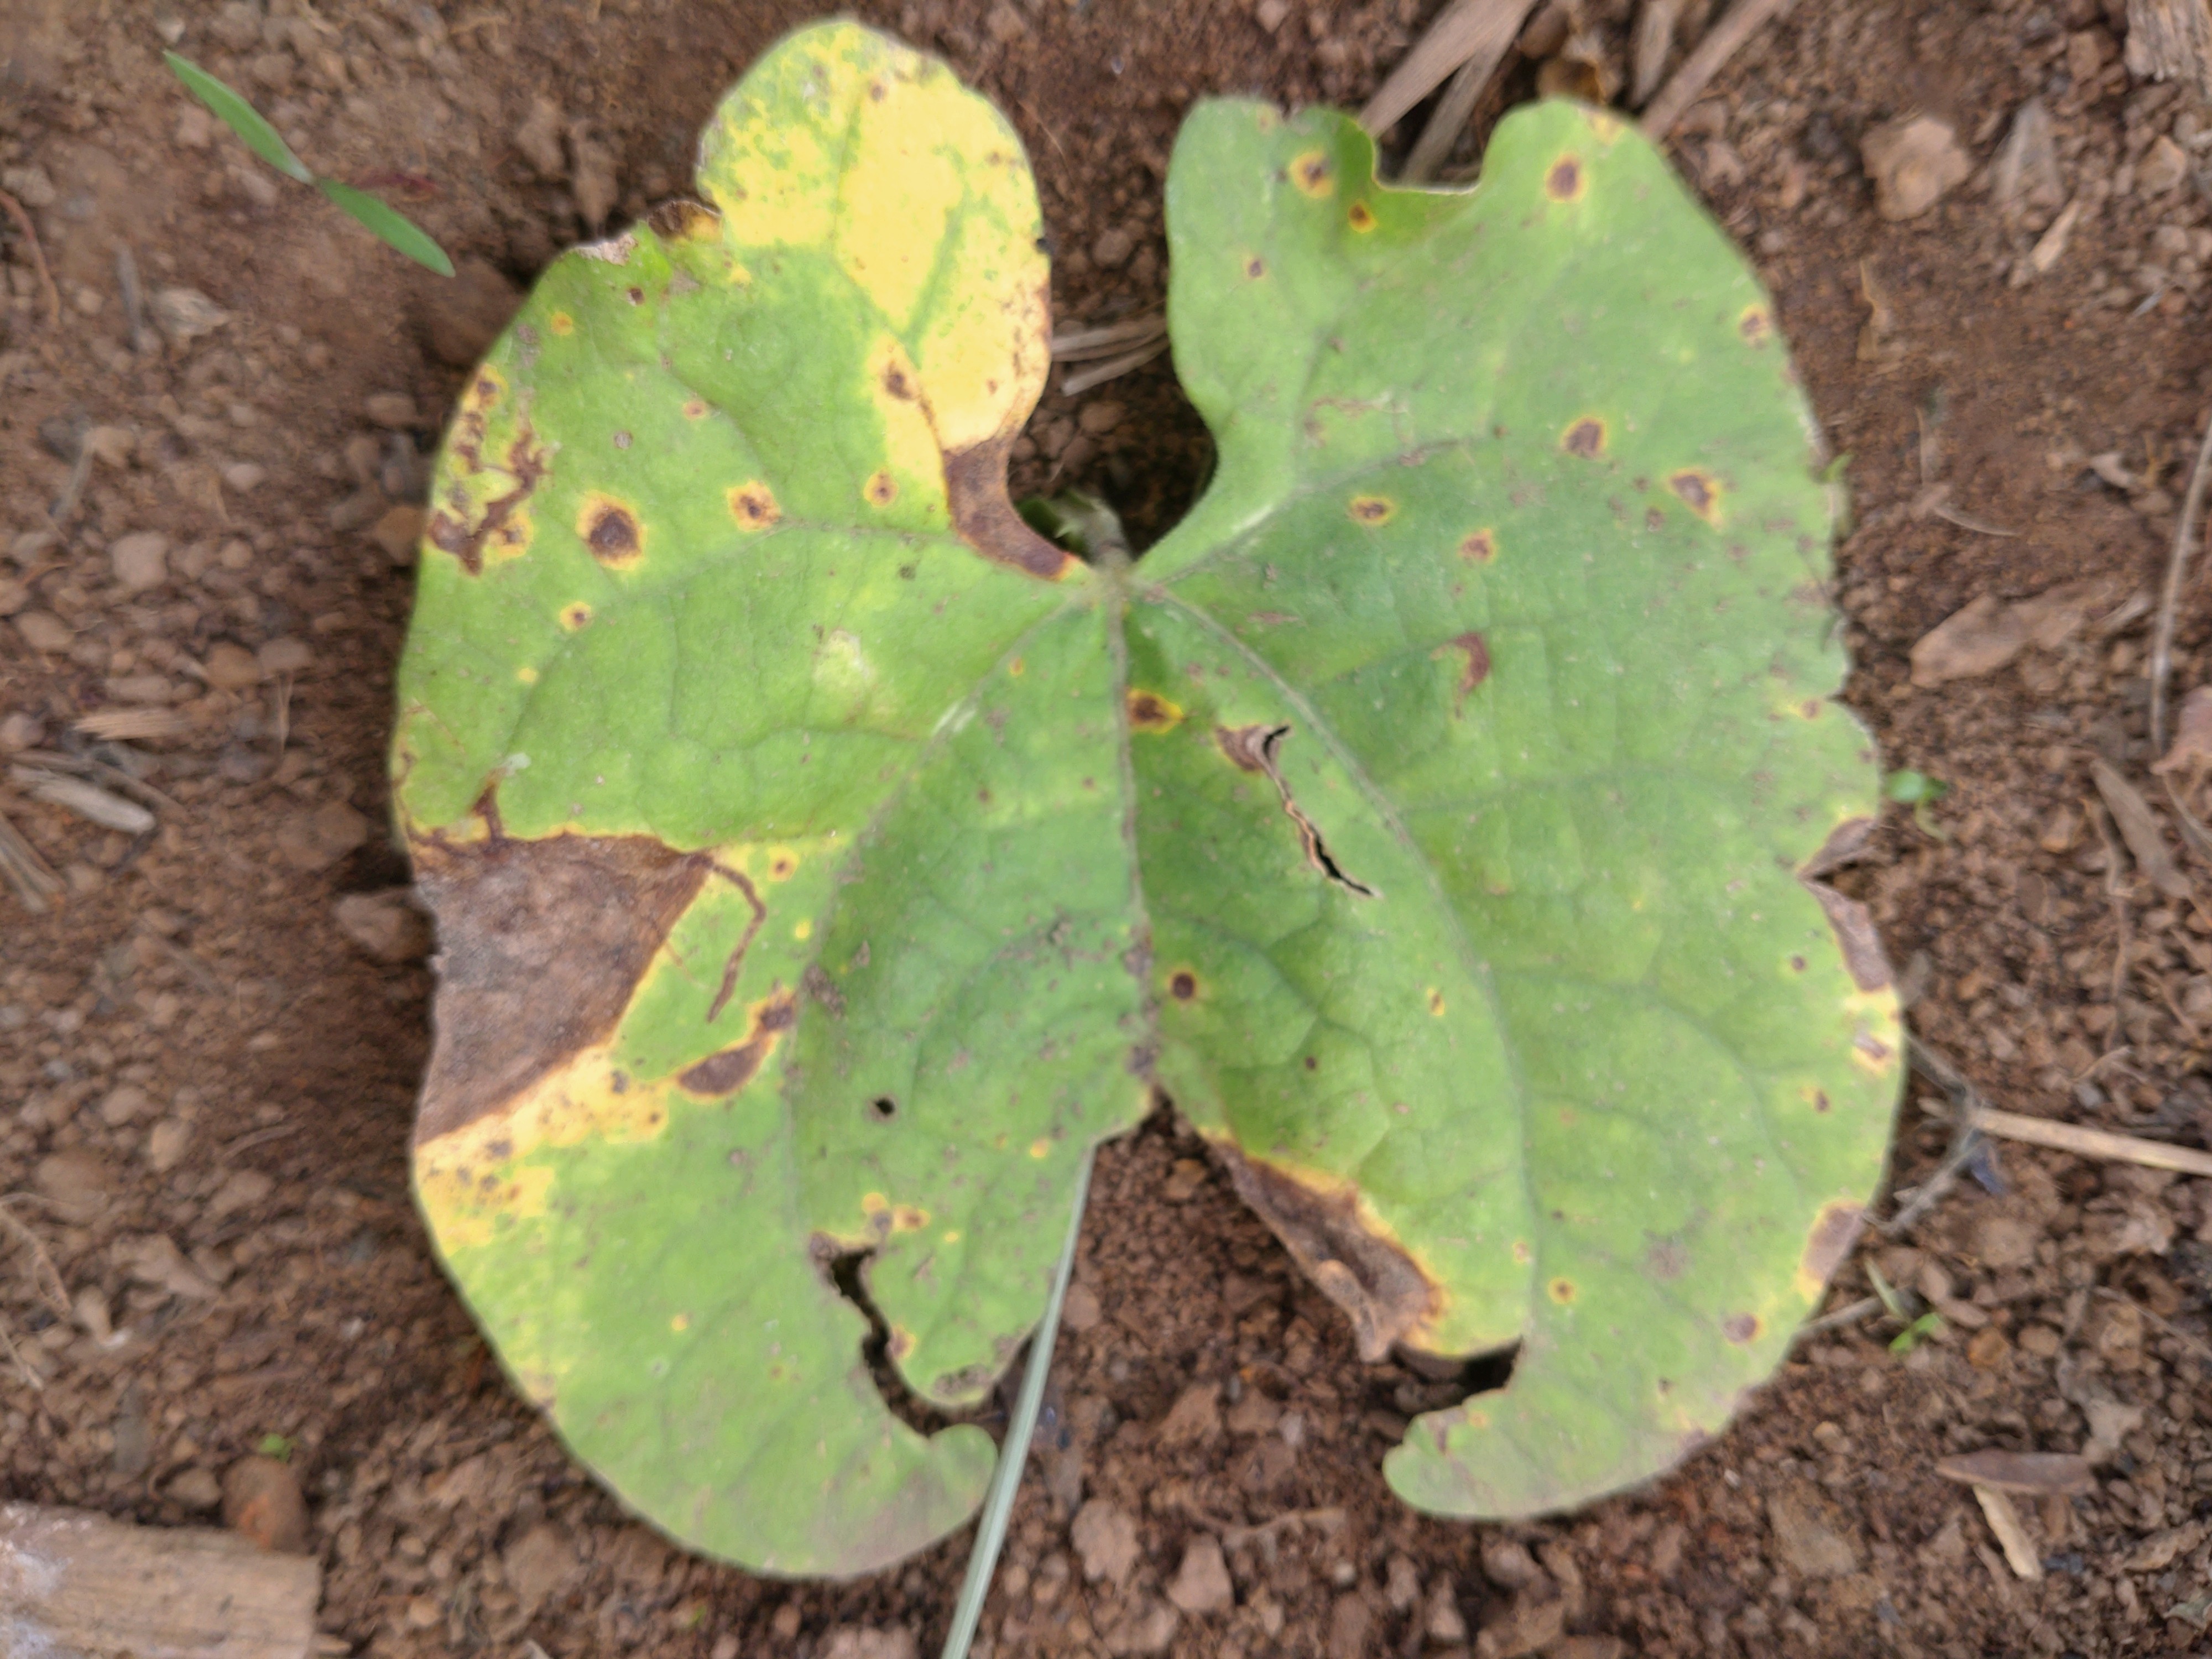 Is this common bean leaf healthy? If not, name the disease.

rust
